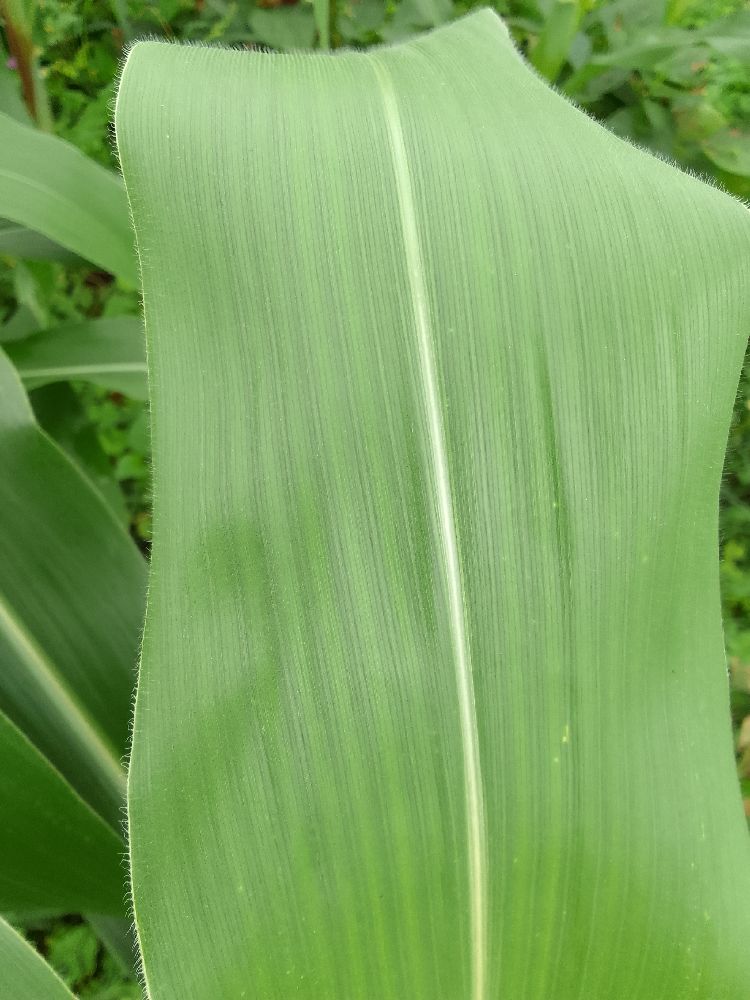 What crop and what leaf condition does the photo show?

maize, healthy
